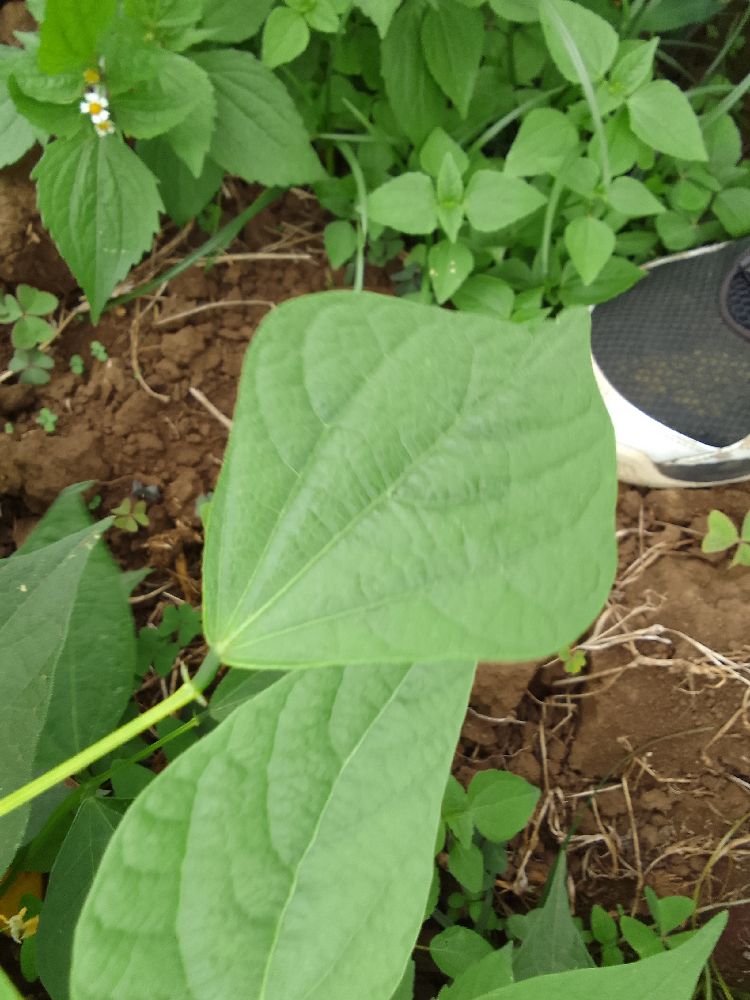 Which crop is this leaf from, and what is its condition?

common bean, healthy
